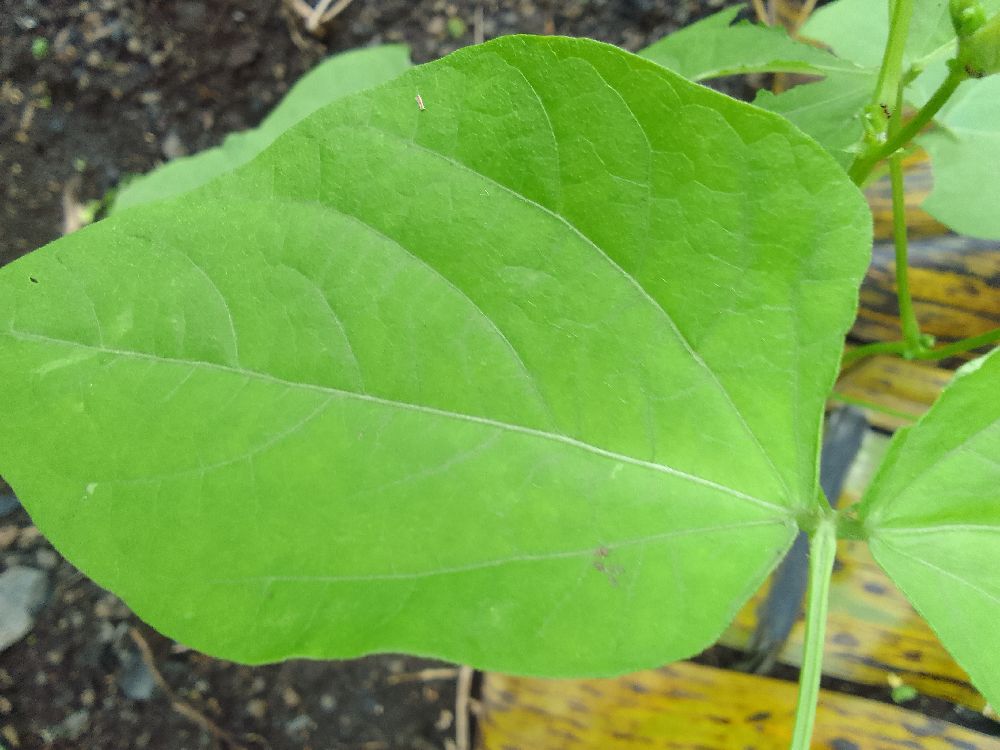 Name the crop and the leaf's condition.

common bean, healthy
